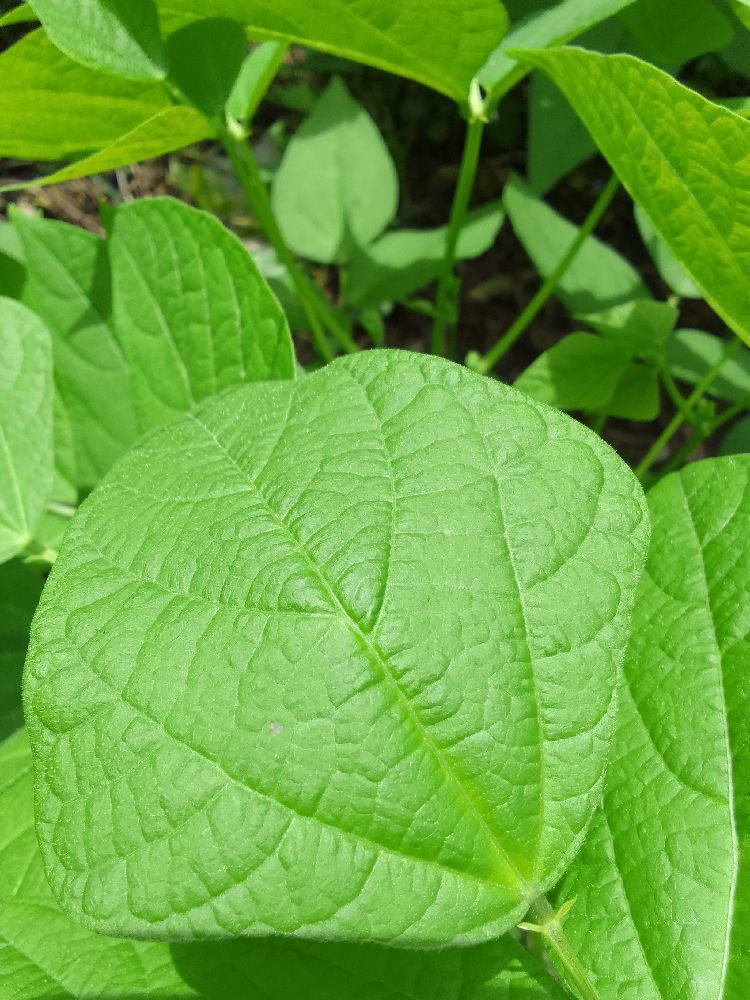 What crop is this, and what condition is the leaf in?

common bean, healthy
